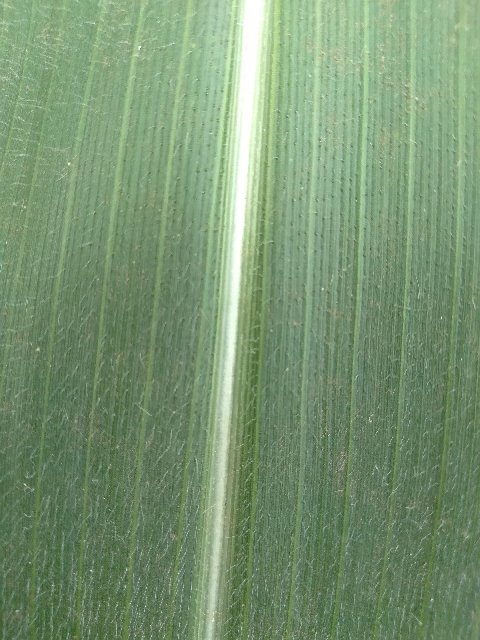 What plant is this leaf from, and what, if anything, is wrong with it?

maize, healthy
